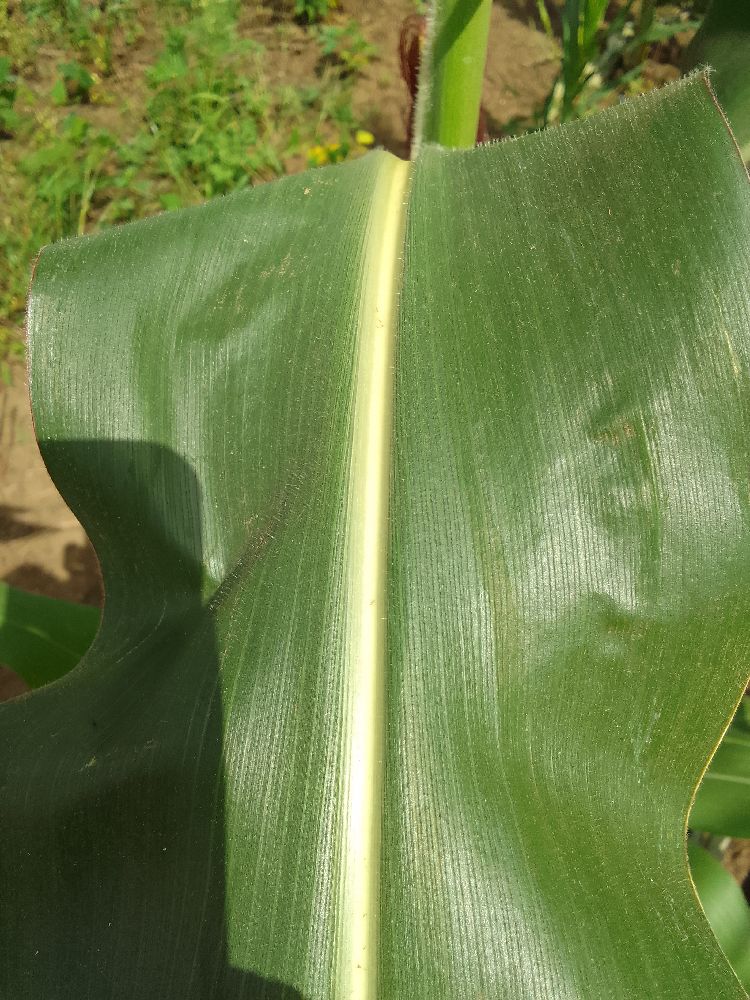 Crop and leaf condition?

maize, healthy
